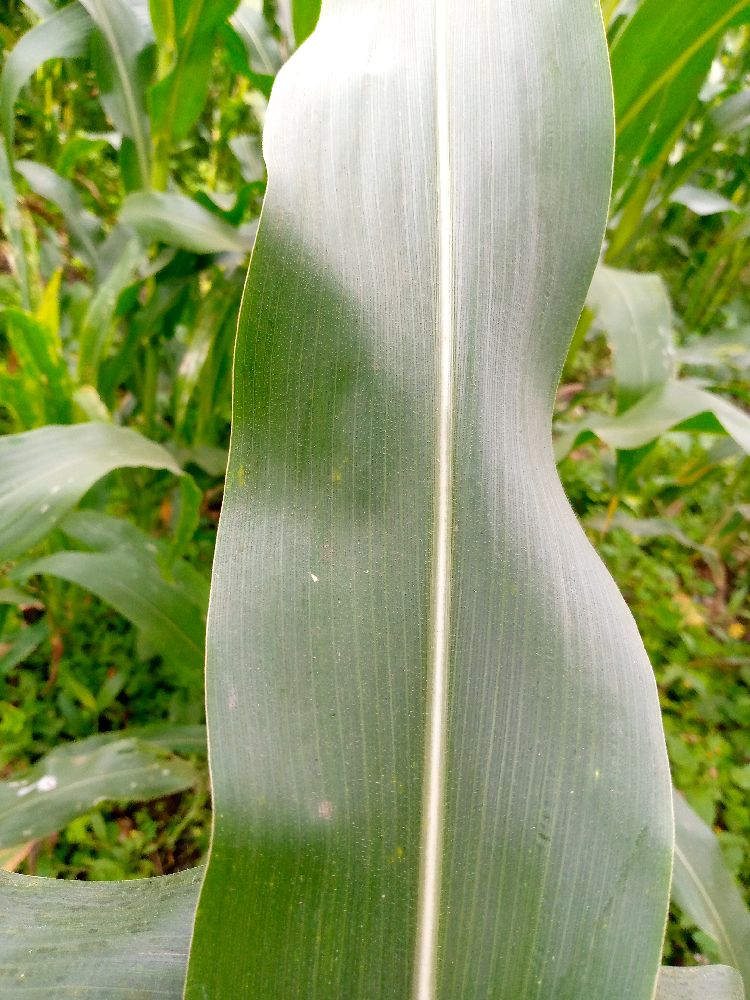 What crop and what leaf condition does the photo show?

maize, healthy
